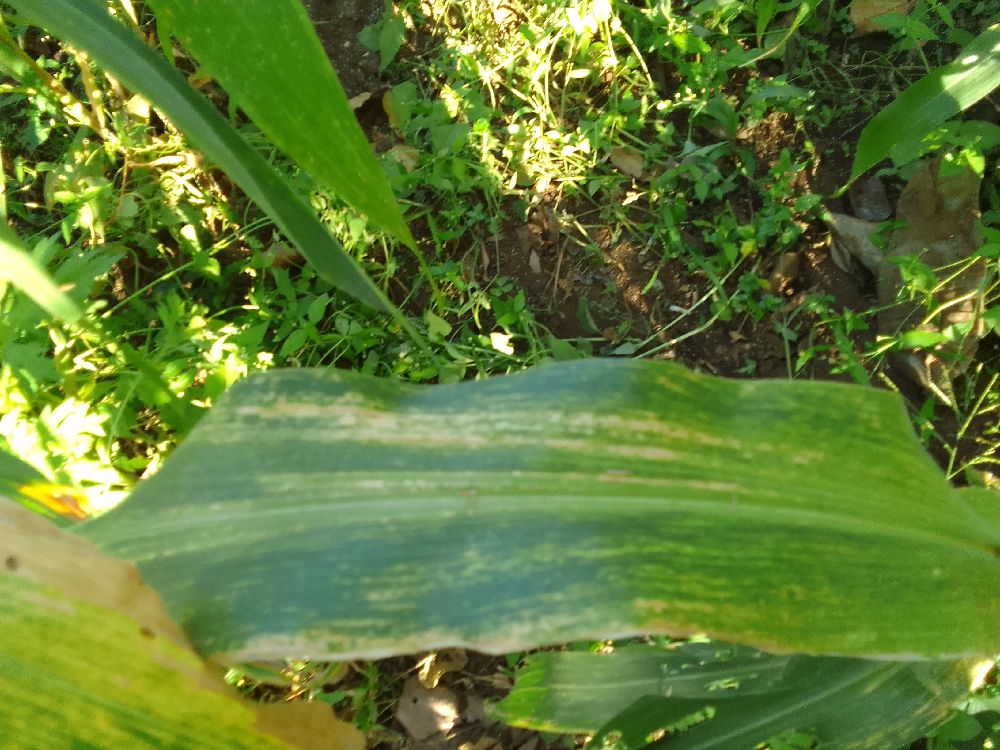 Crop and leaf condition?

maize, maize lethal necrosis
